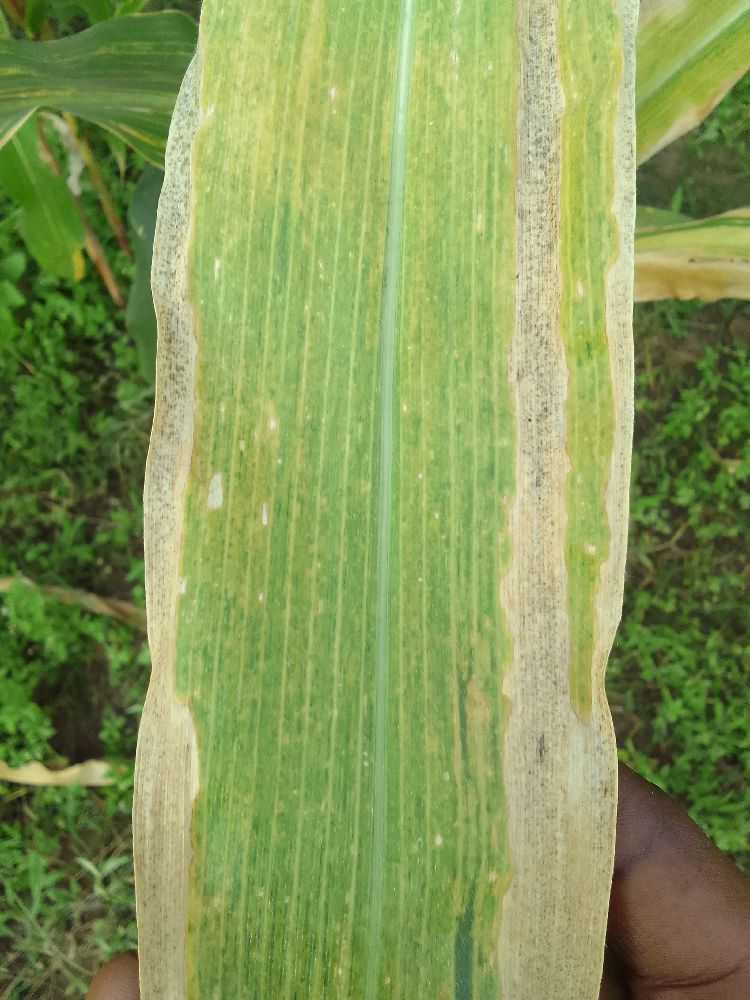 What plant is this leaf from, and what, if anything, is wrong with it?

maize, maize lethal necrosis
